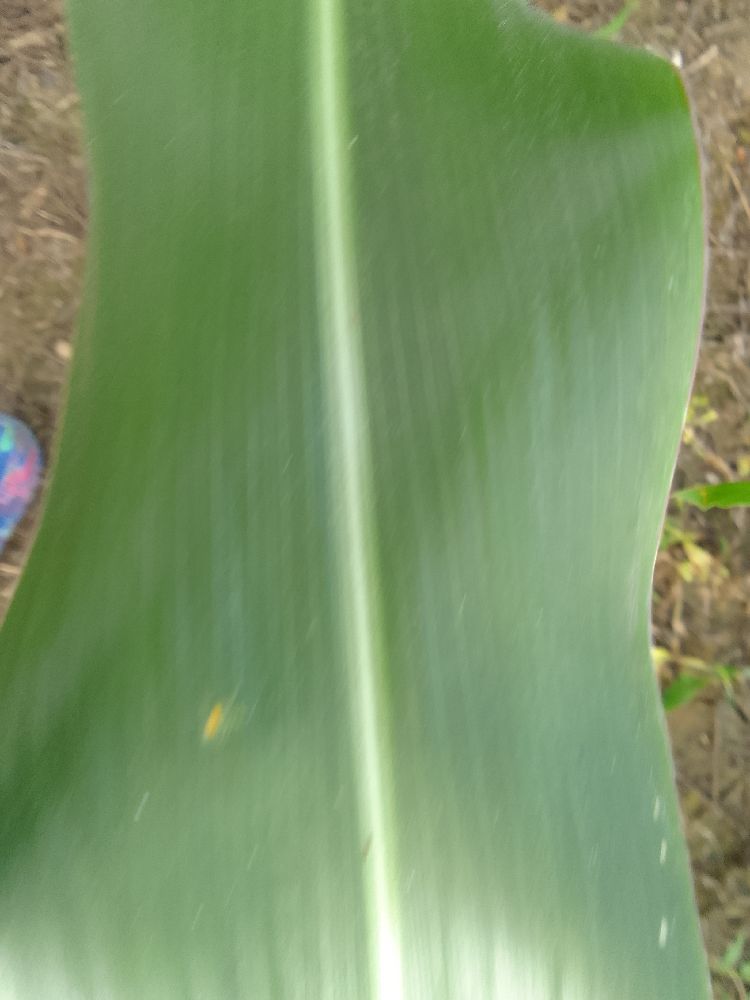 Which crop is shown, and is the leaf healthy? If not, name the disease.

maize, healthy
